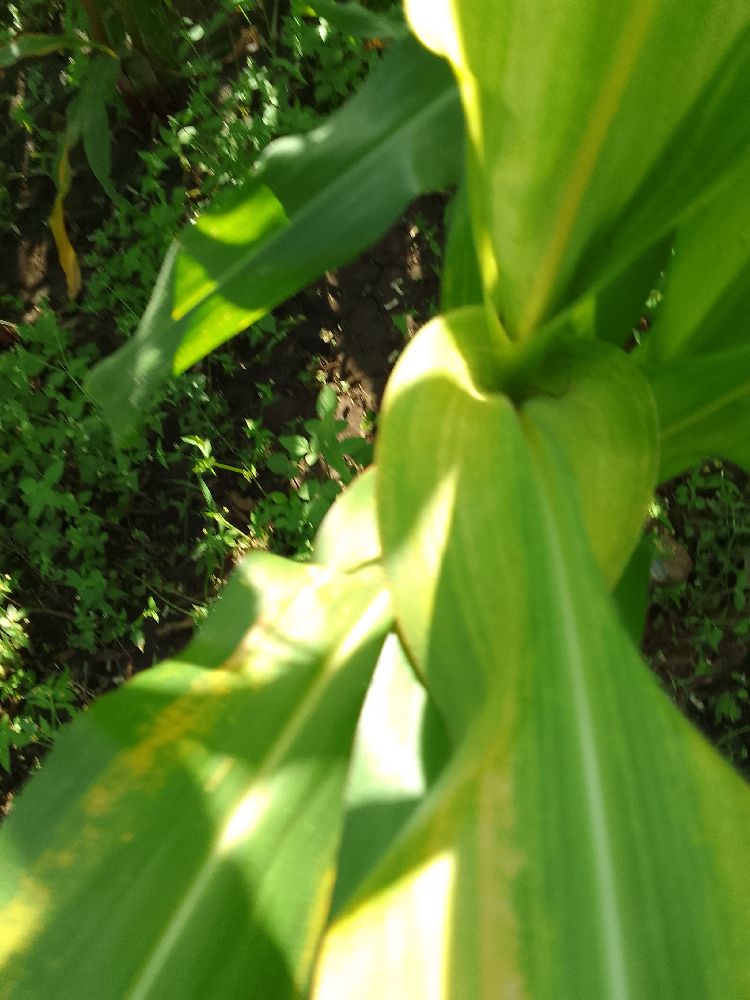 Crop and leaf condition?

maize, maize lethal necrosis
